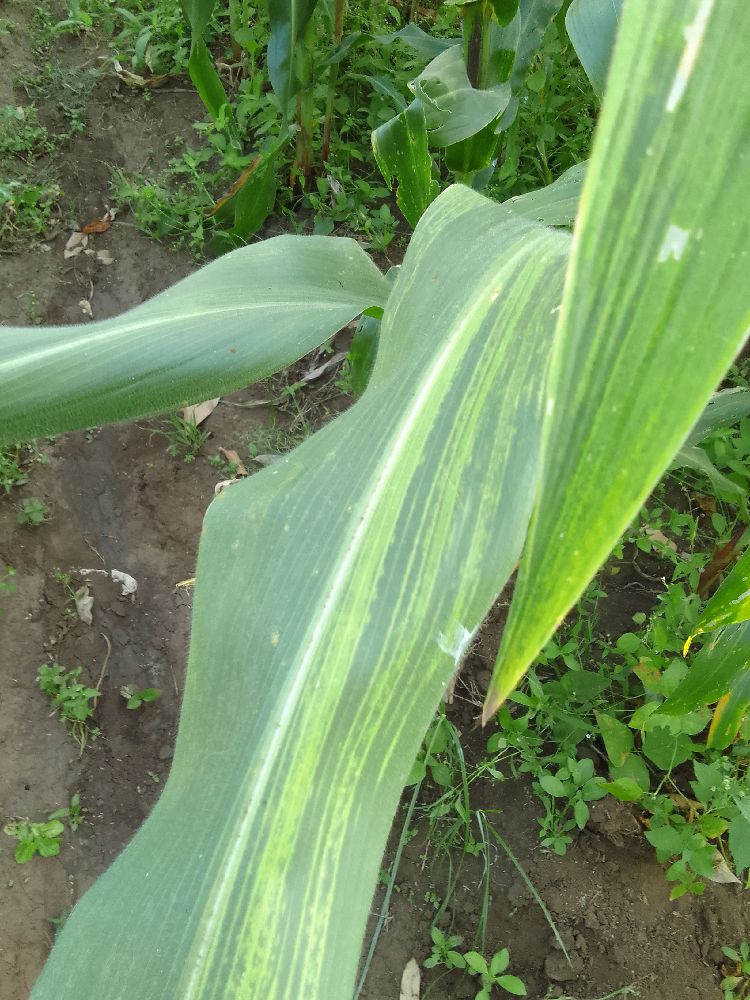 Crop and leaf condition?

maize, maize lethal necrosis
